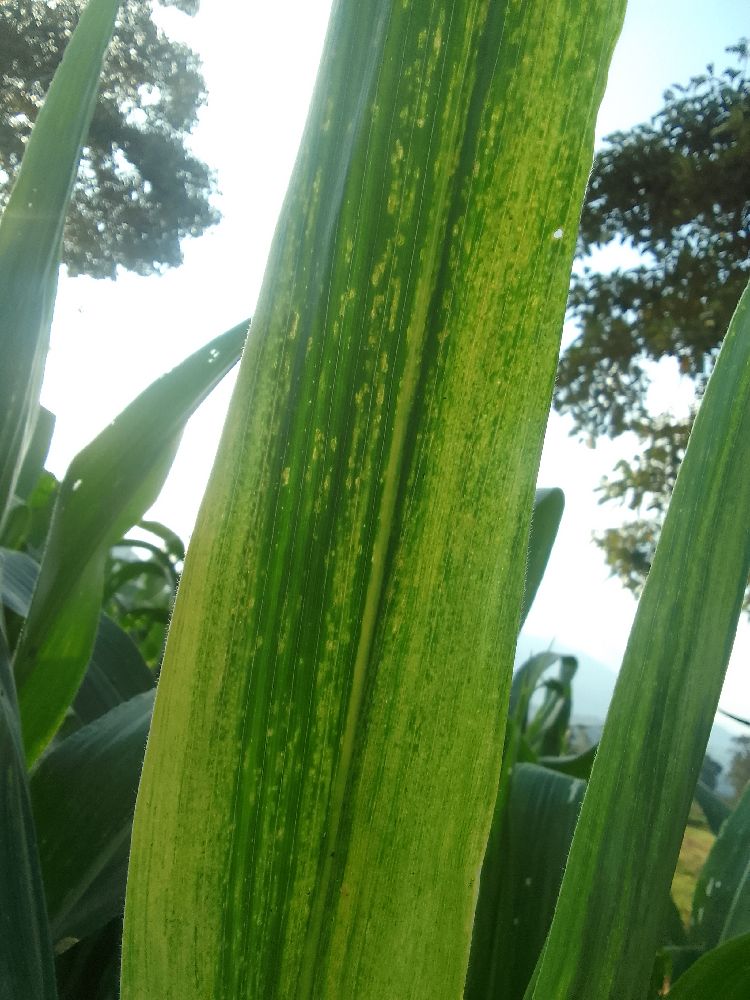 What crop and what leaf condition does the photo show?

maize, maize lethal necrosis
